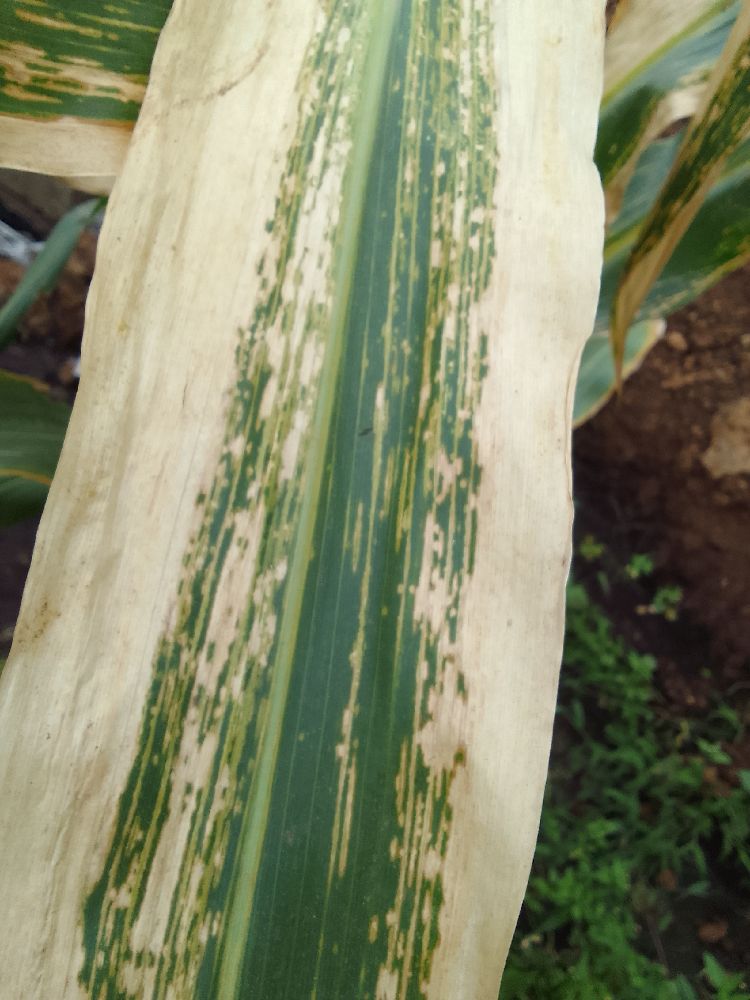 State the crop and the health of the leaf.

maize, maize lethal necrosis
